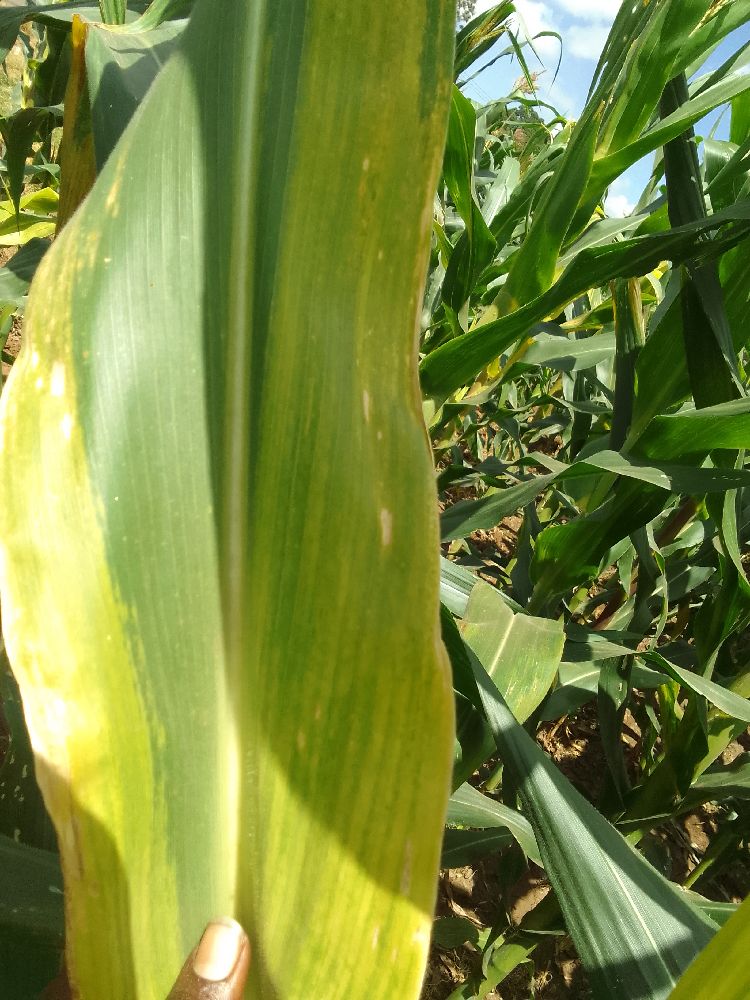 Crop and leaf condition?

maize, maize lethal necrosis
